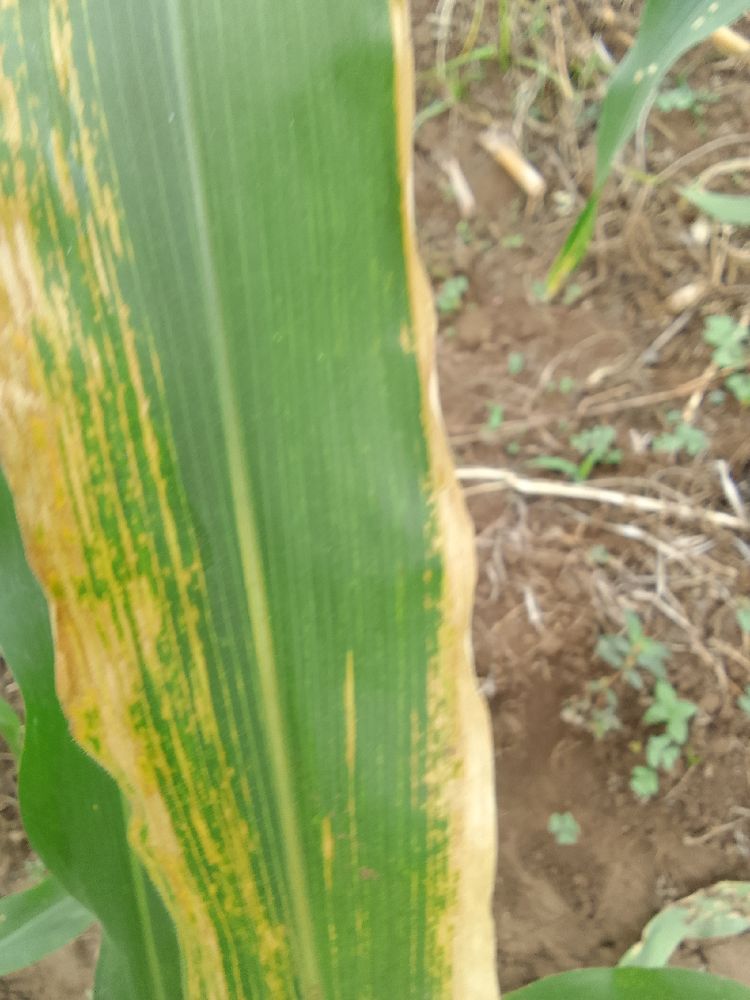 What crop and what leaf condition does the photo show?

maize, maize lethal necrosis
